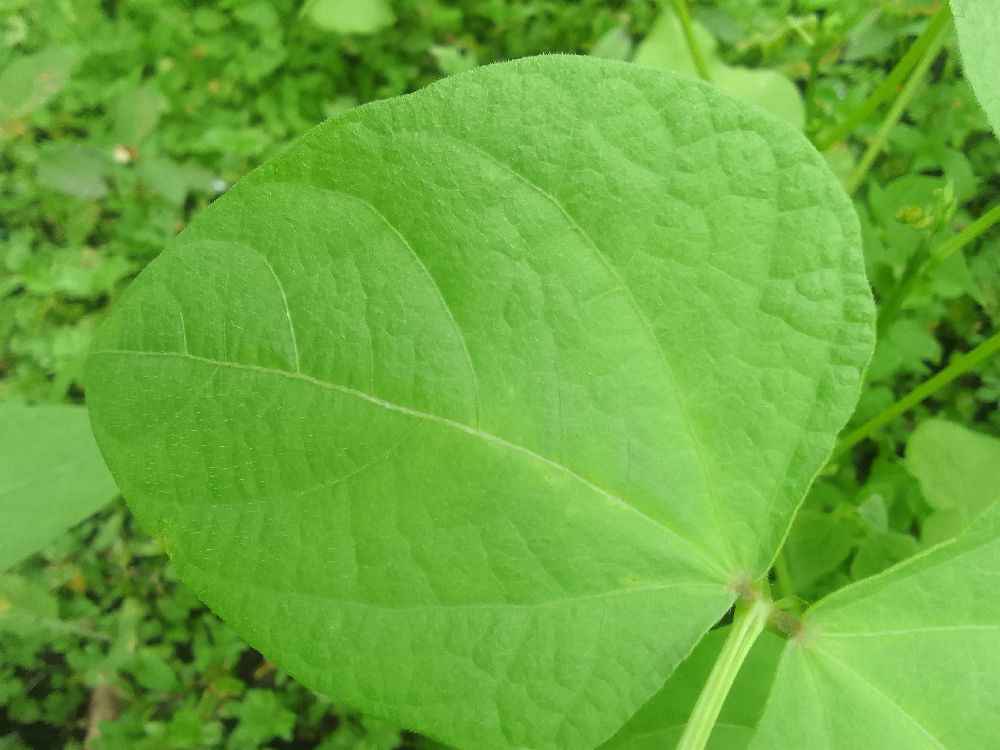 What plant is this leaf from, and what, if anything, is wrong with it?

common bean, healthy
